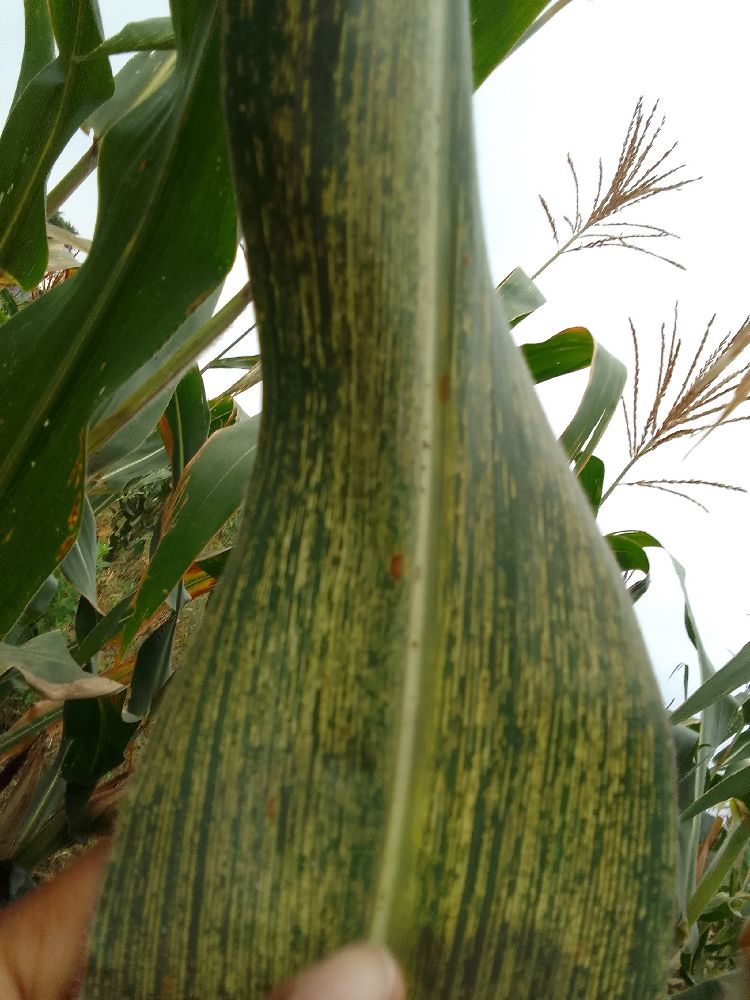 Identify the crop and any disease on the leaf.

maize, maize streak virus
